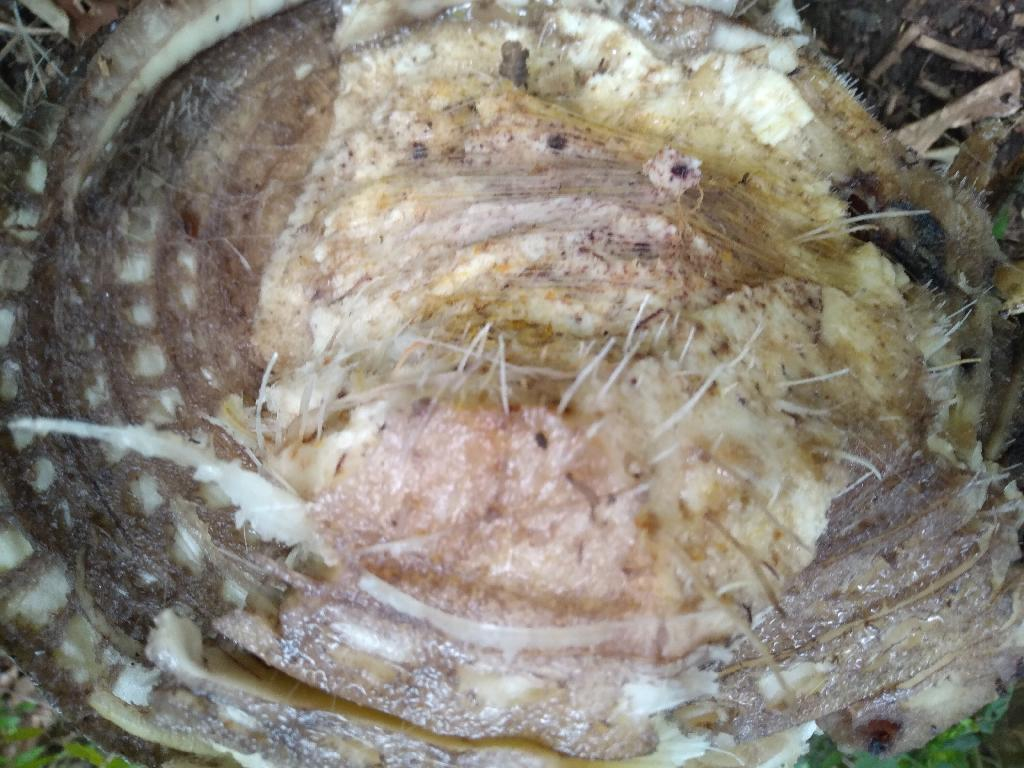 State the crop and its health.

banana, fusarium wilt race 1
